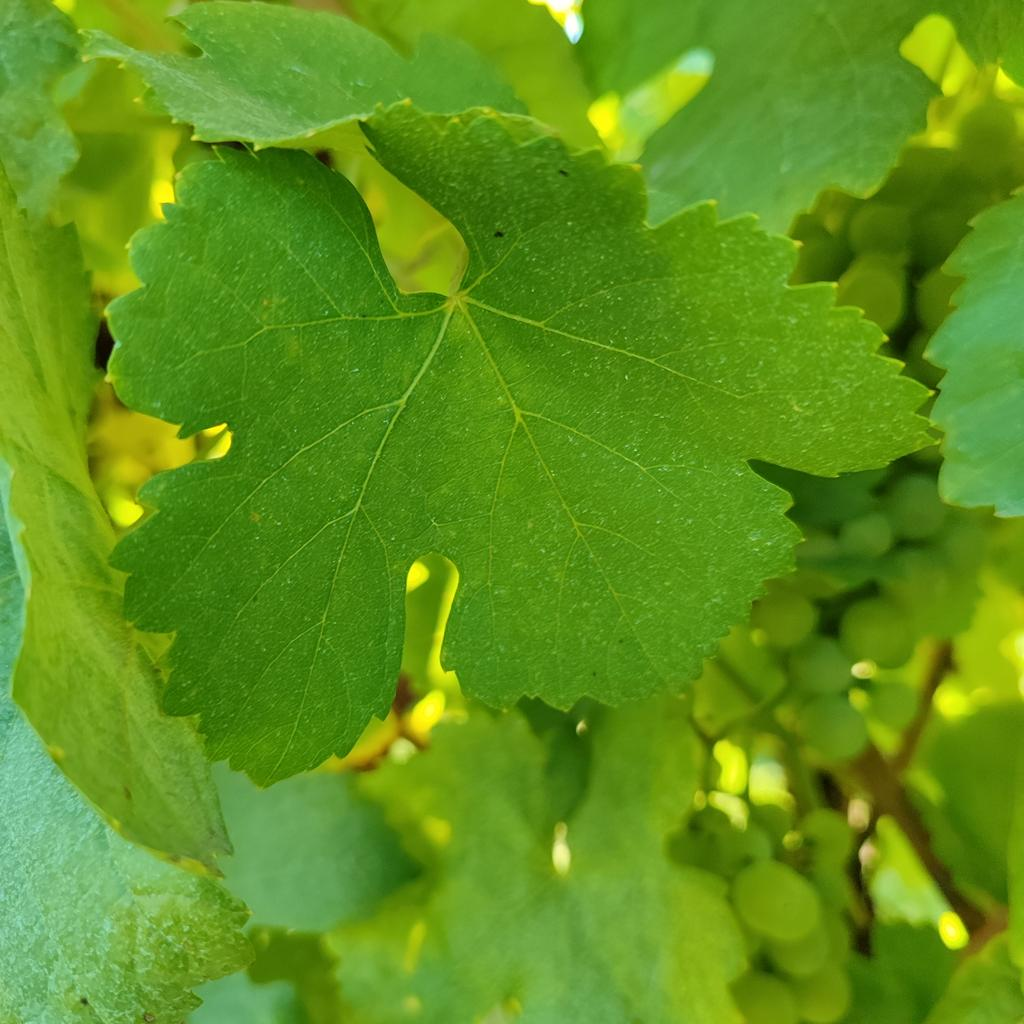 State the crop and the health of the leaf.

grapevine, healthy
